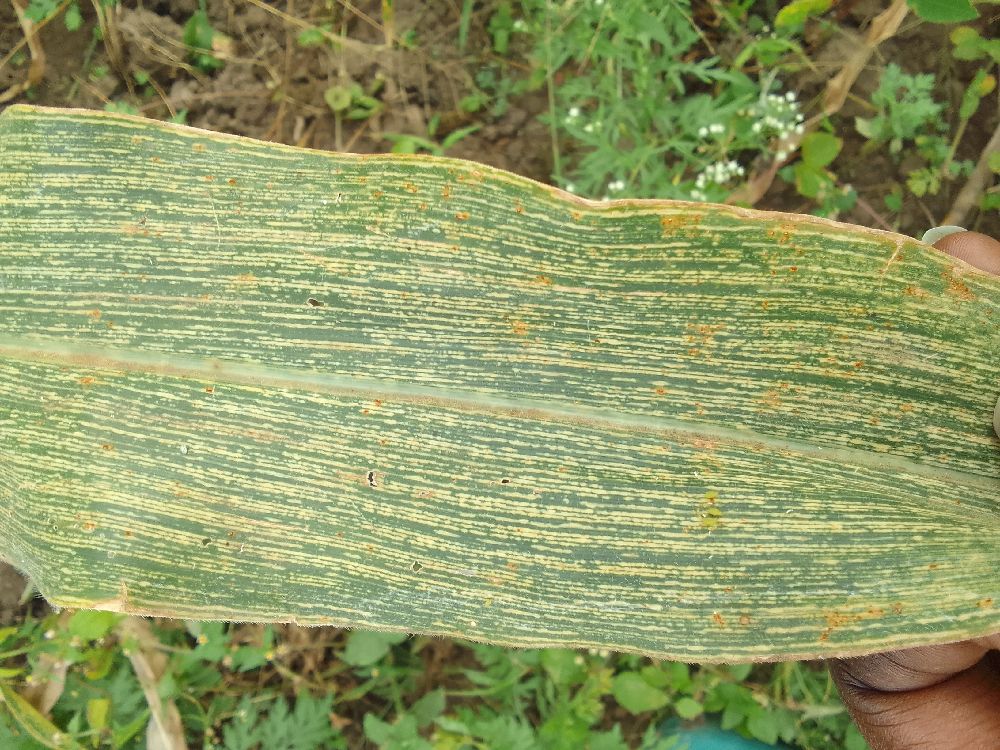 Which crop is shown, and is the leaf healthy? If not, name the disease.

maize, maize streak virus
